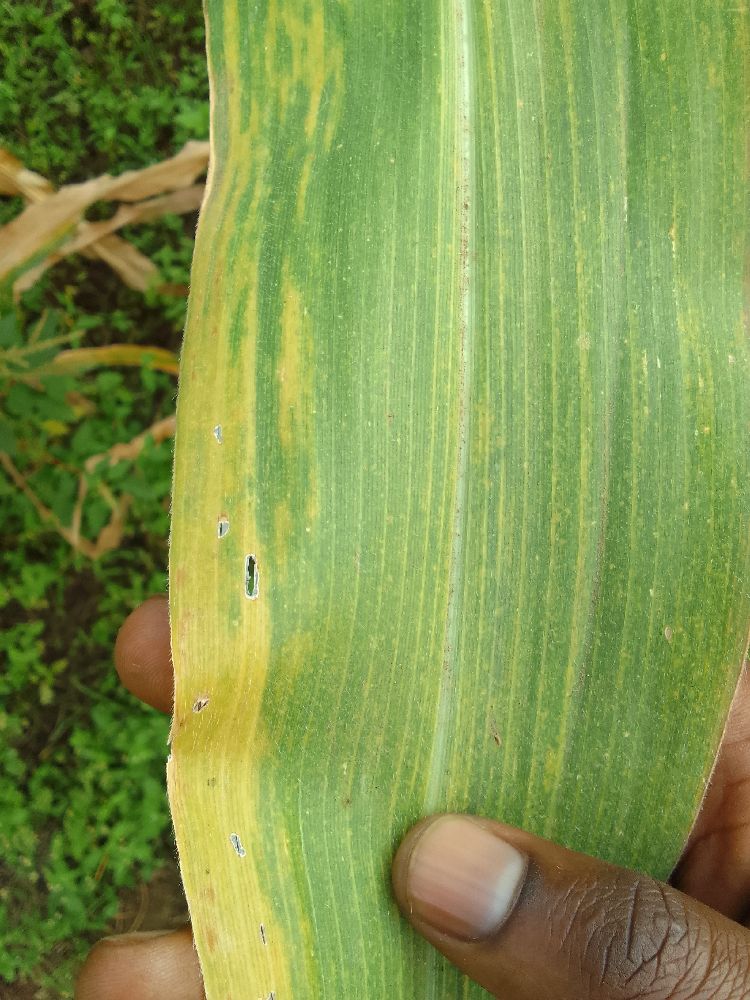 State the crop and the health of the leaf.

maize, maize lethal necrosis
